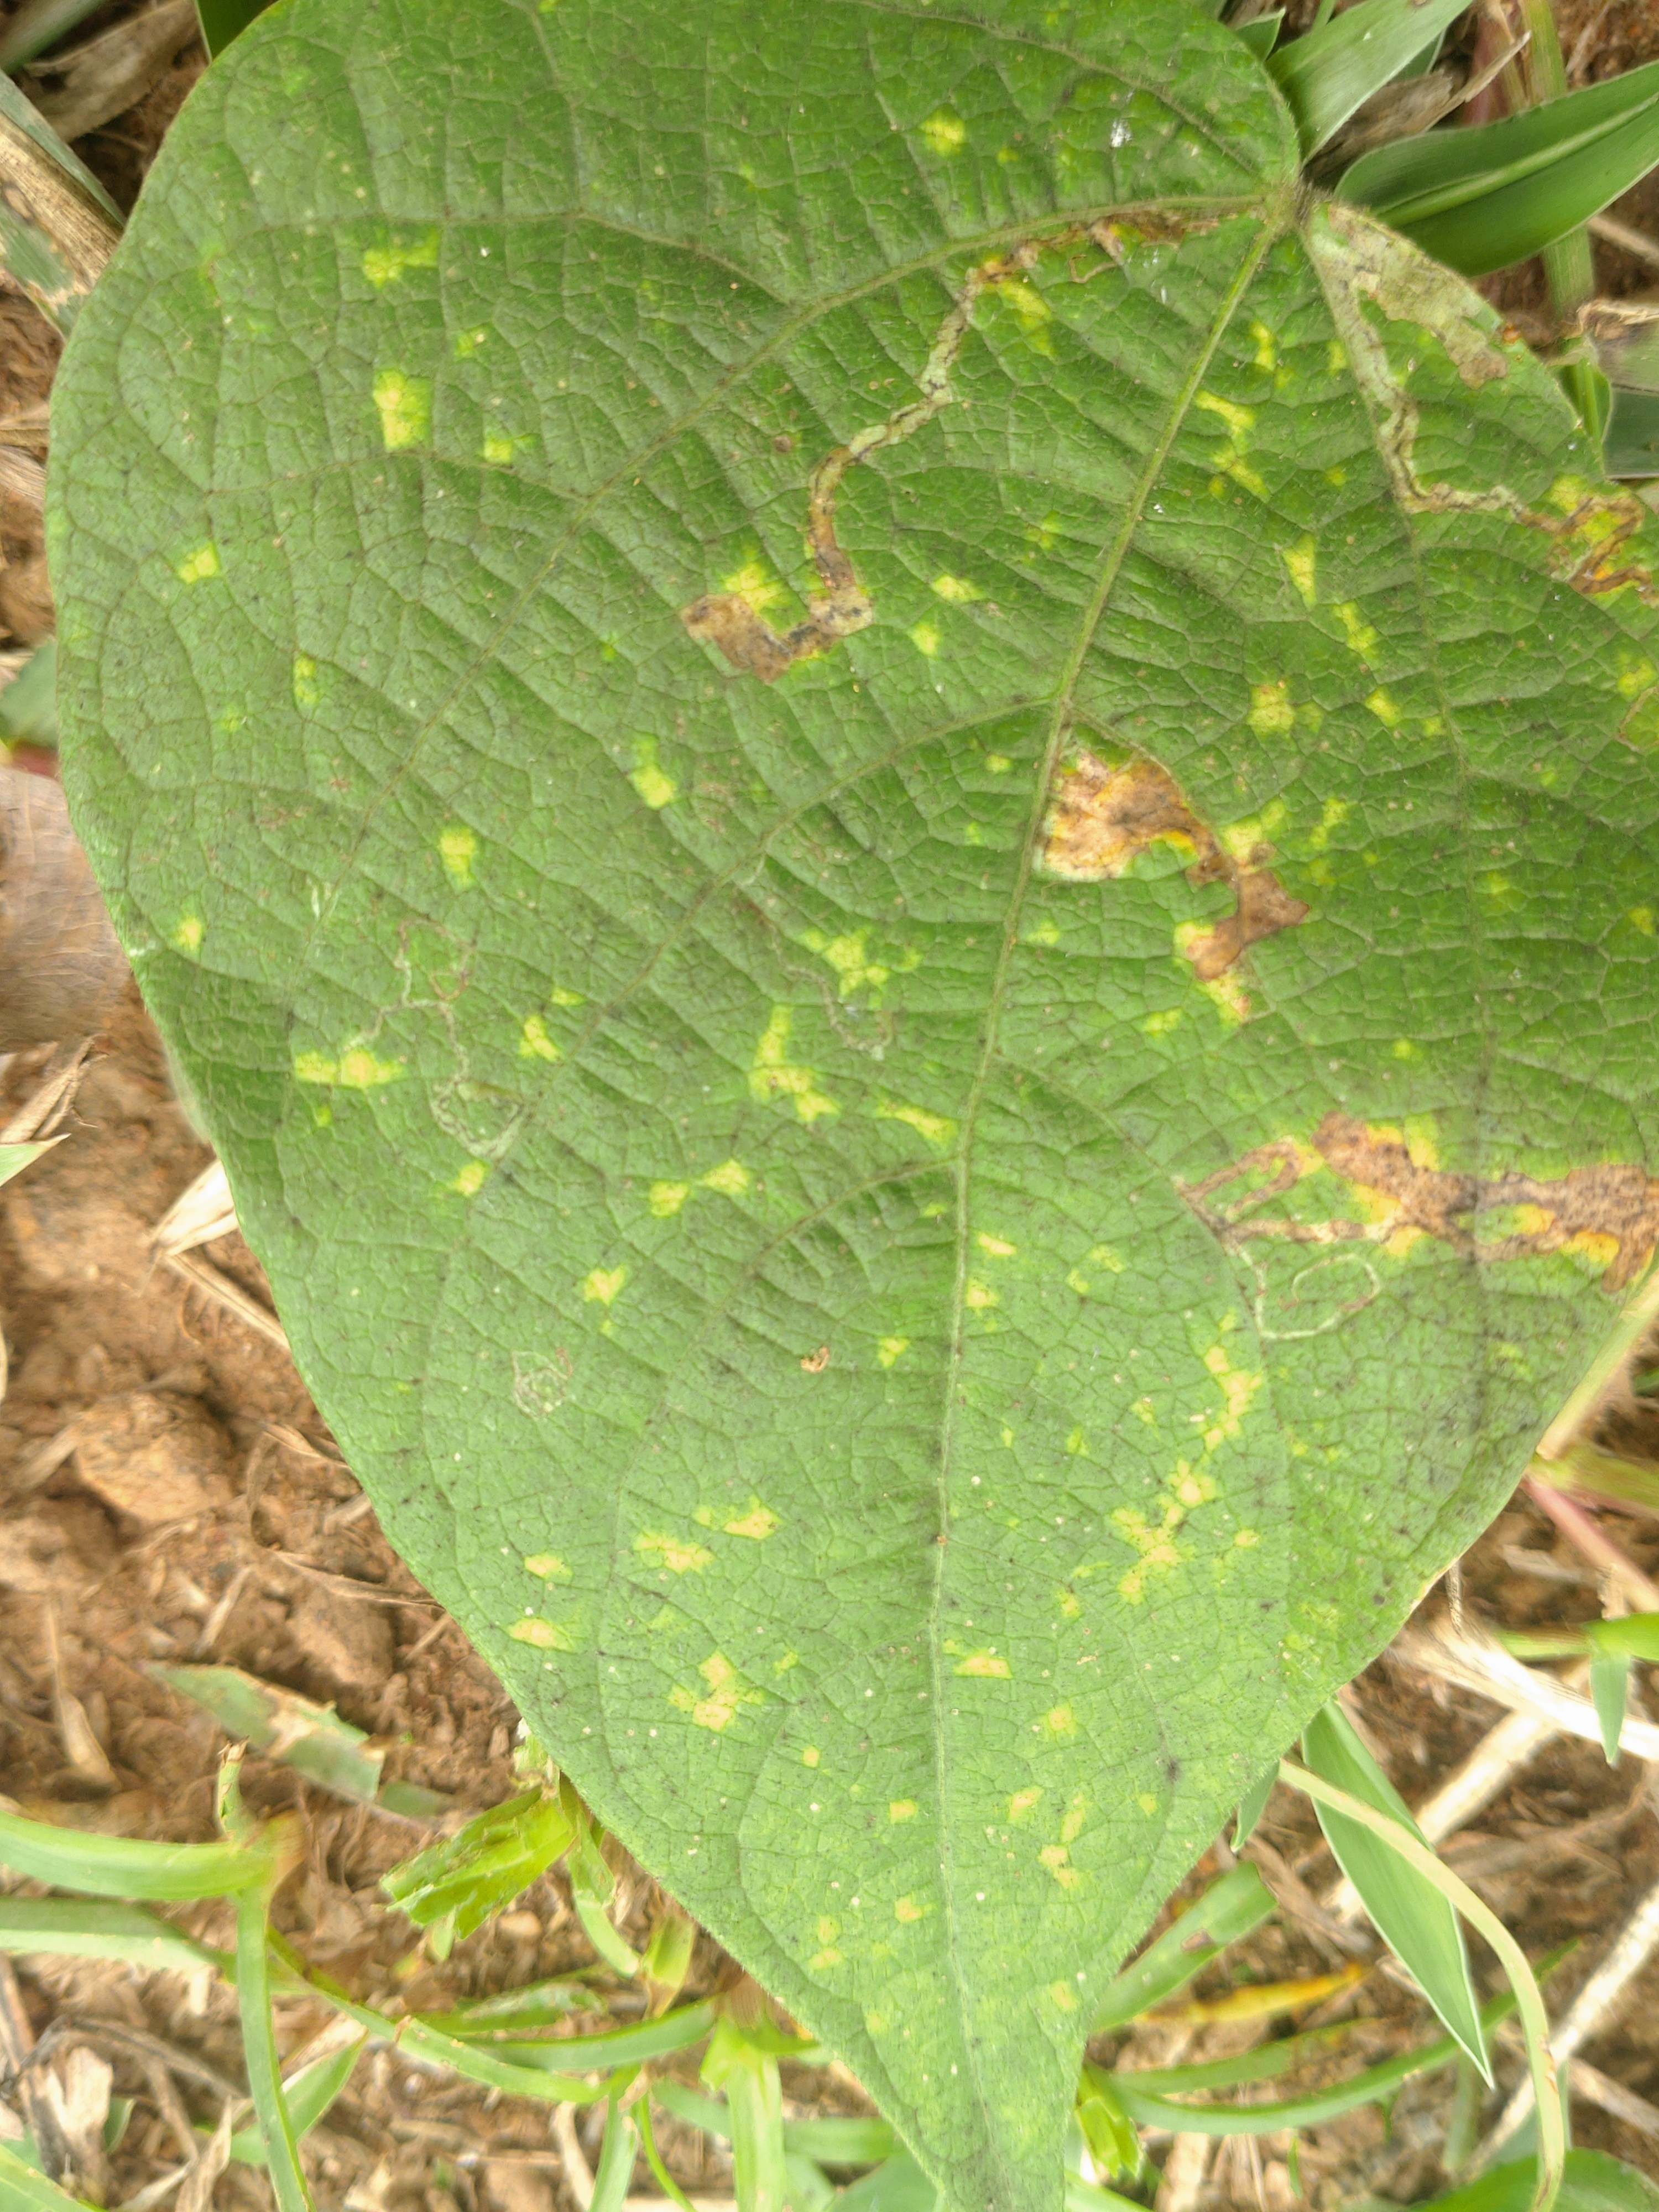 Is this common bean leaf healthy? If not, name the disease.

rust
